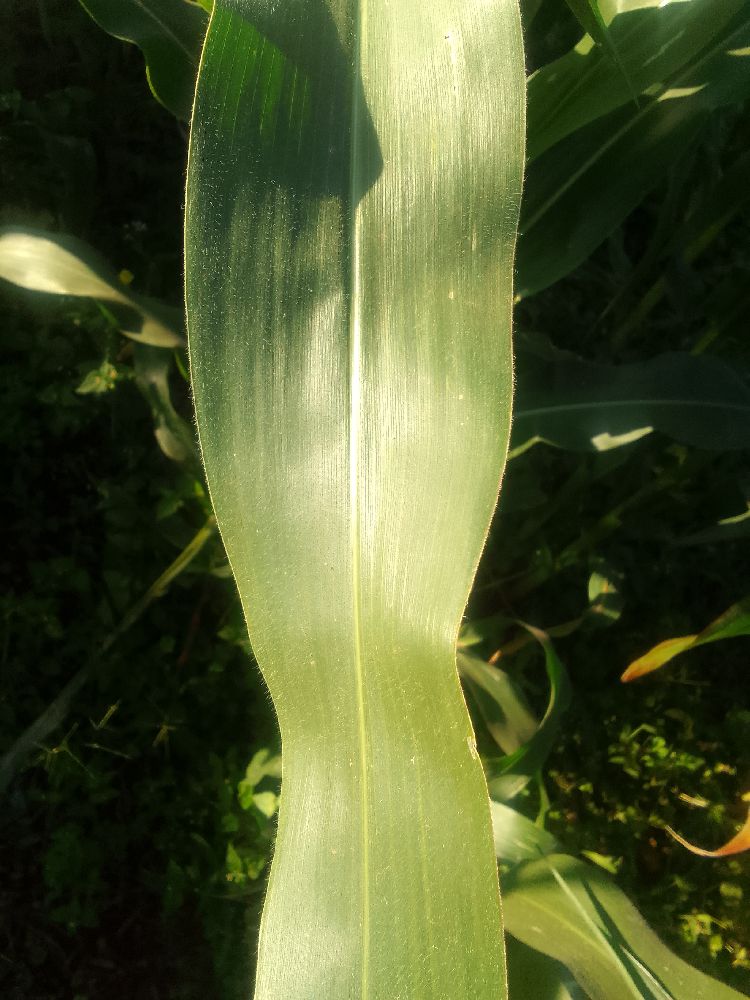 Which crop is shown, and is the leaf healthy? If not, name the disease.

maize, healthy
